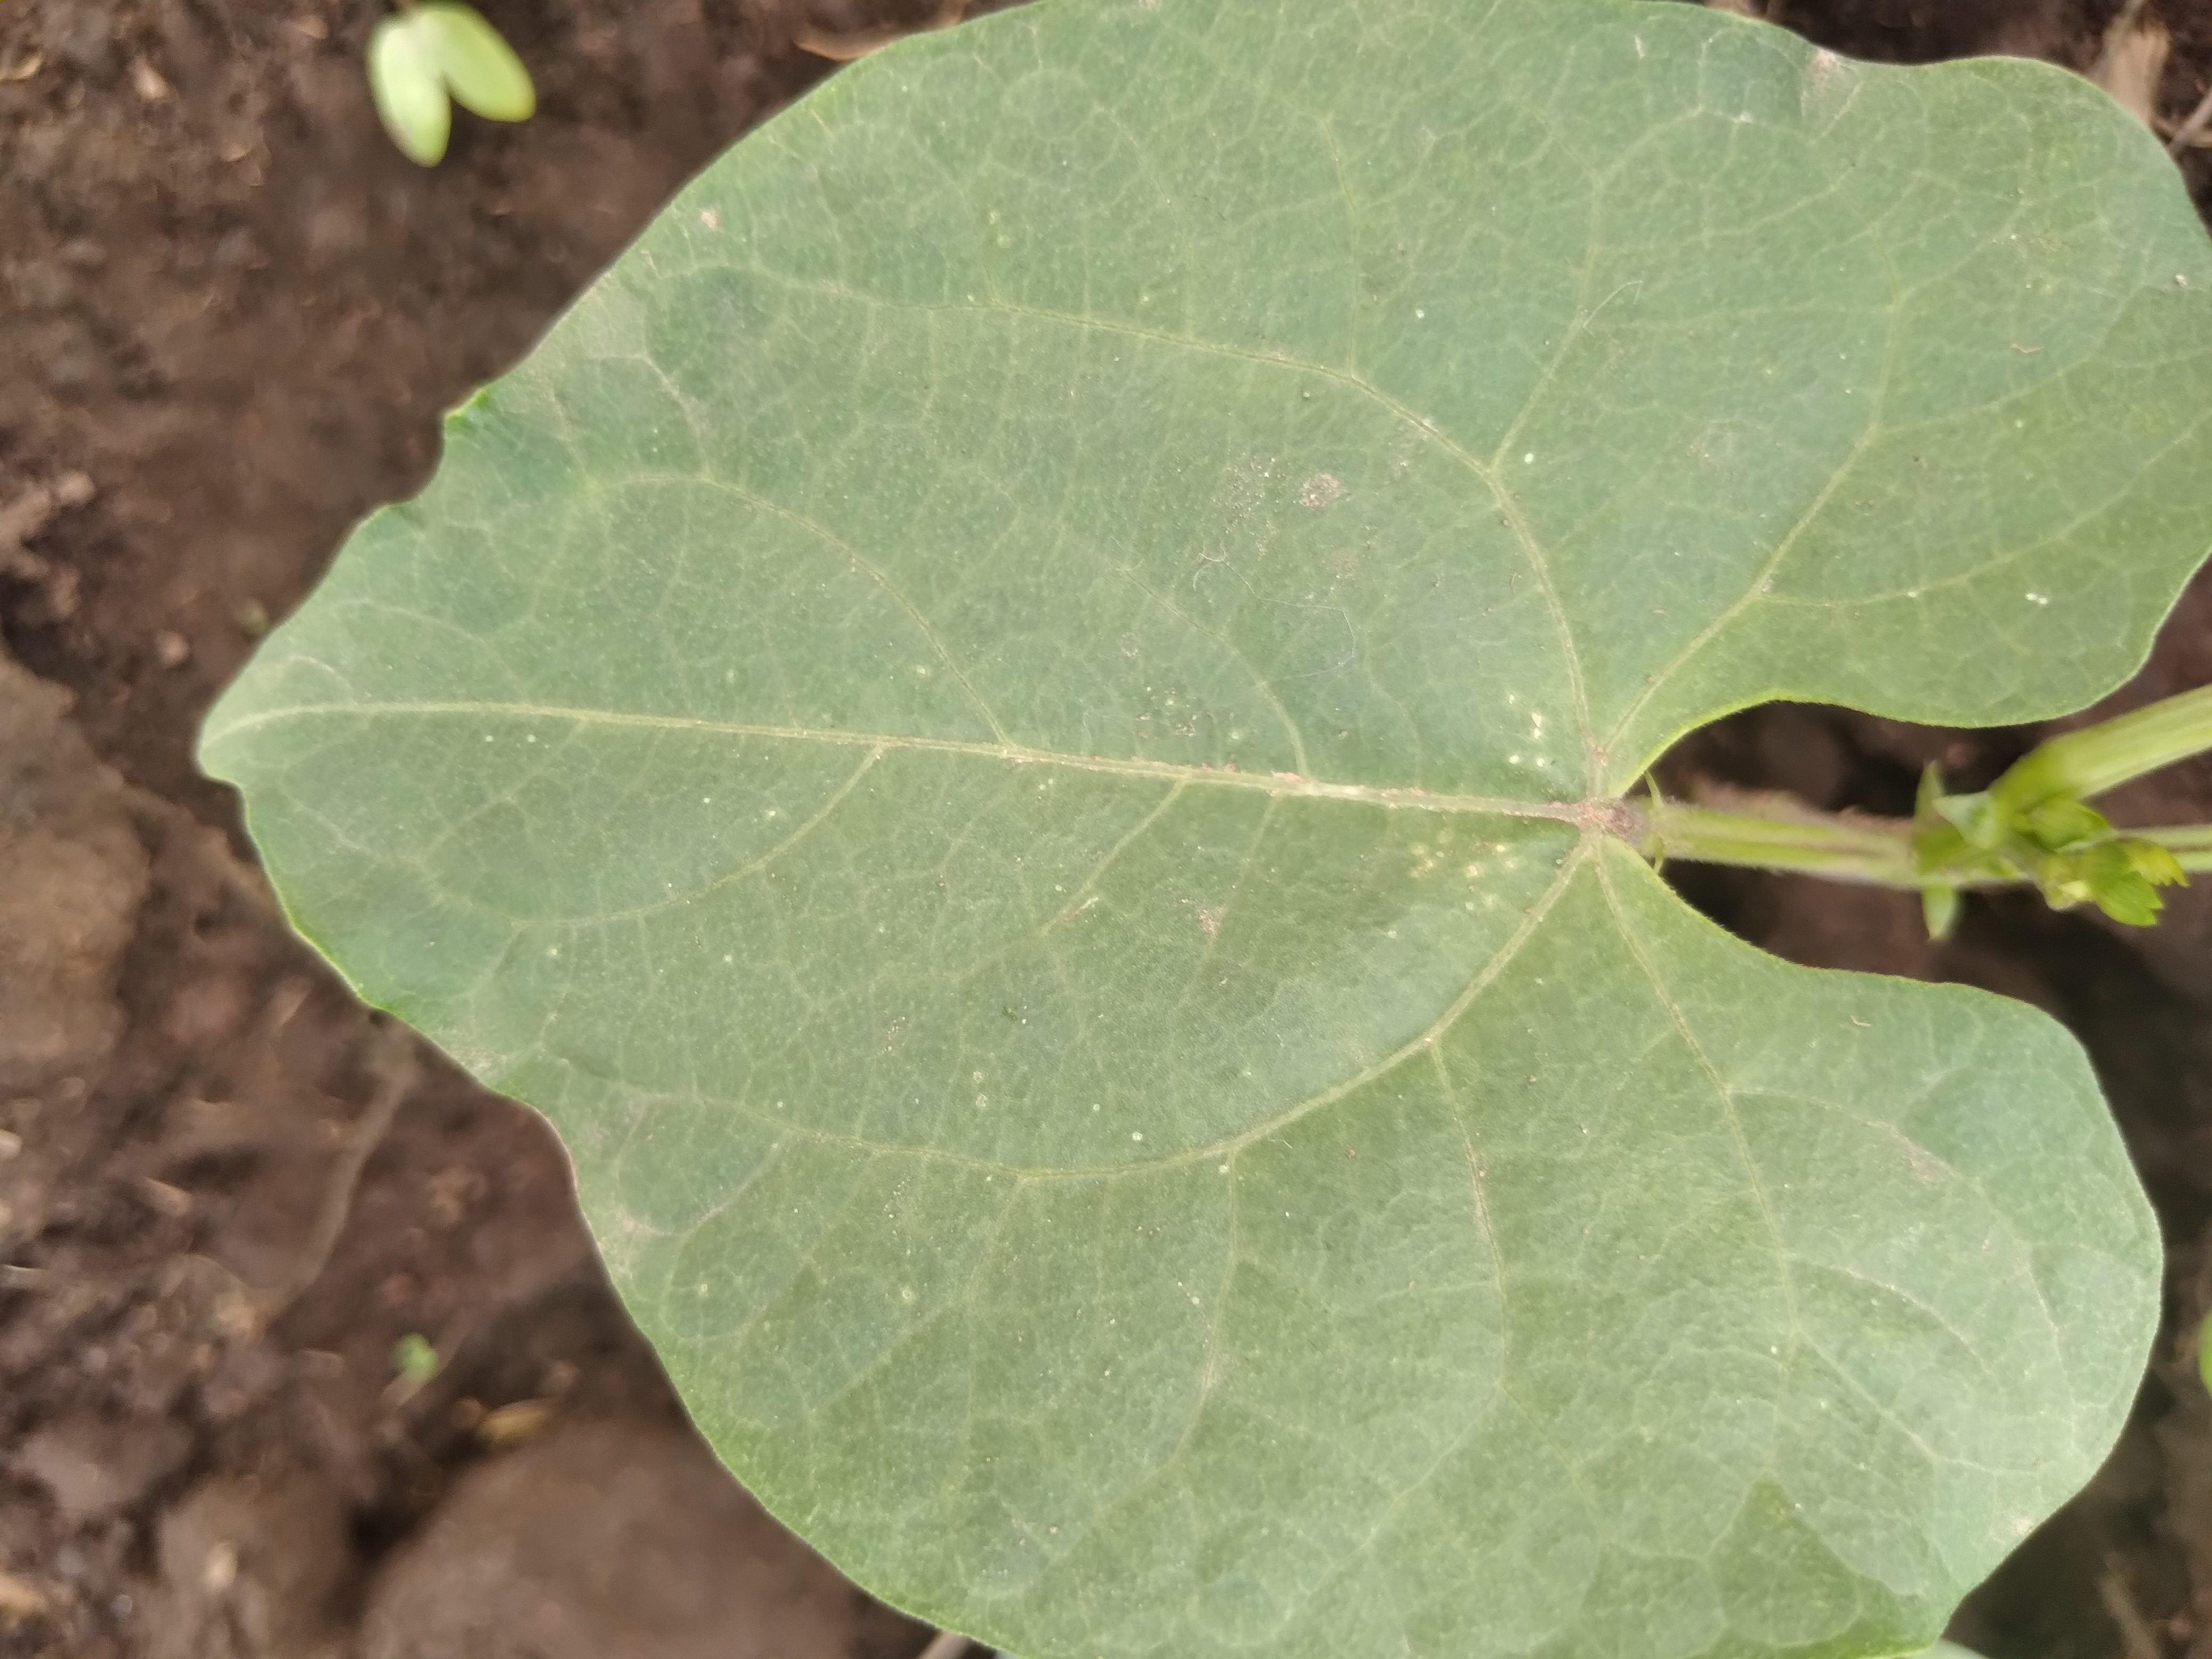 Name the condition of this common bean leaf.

healthy
